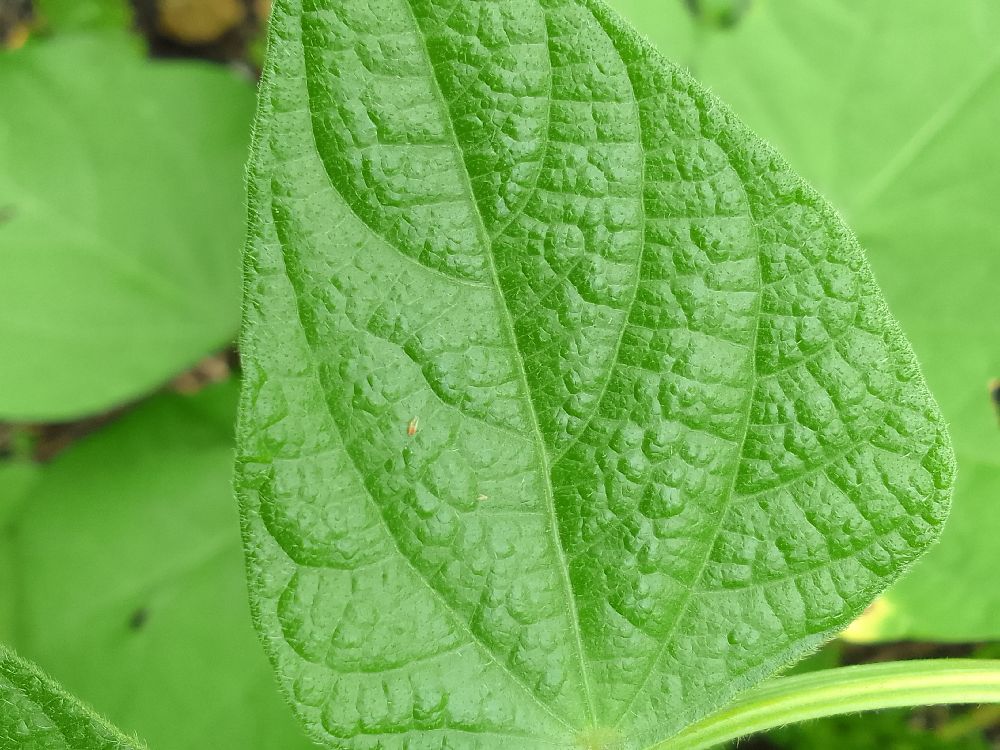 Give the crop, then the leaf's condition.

common bean, healthy
